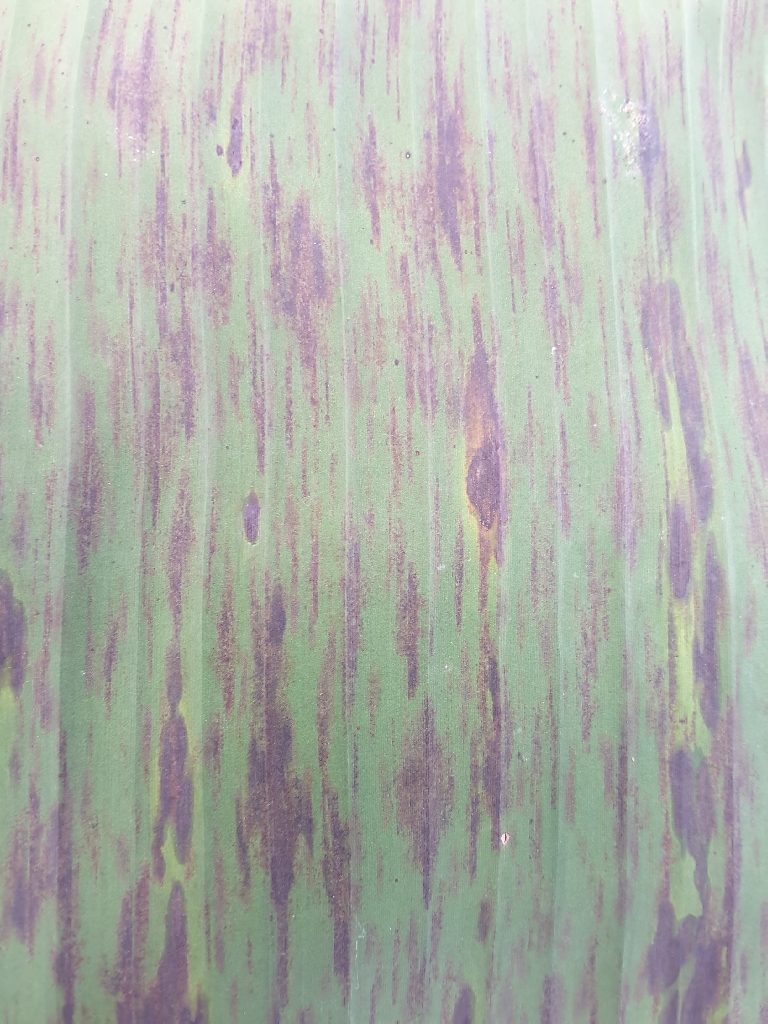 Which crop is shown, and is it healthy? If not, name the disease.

banana, black sigatoka
